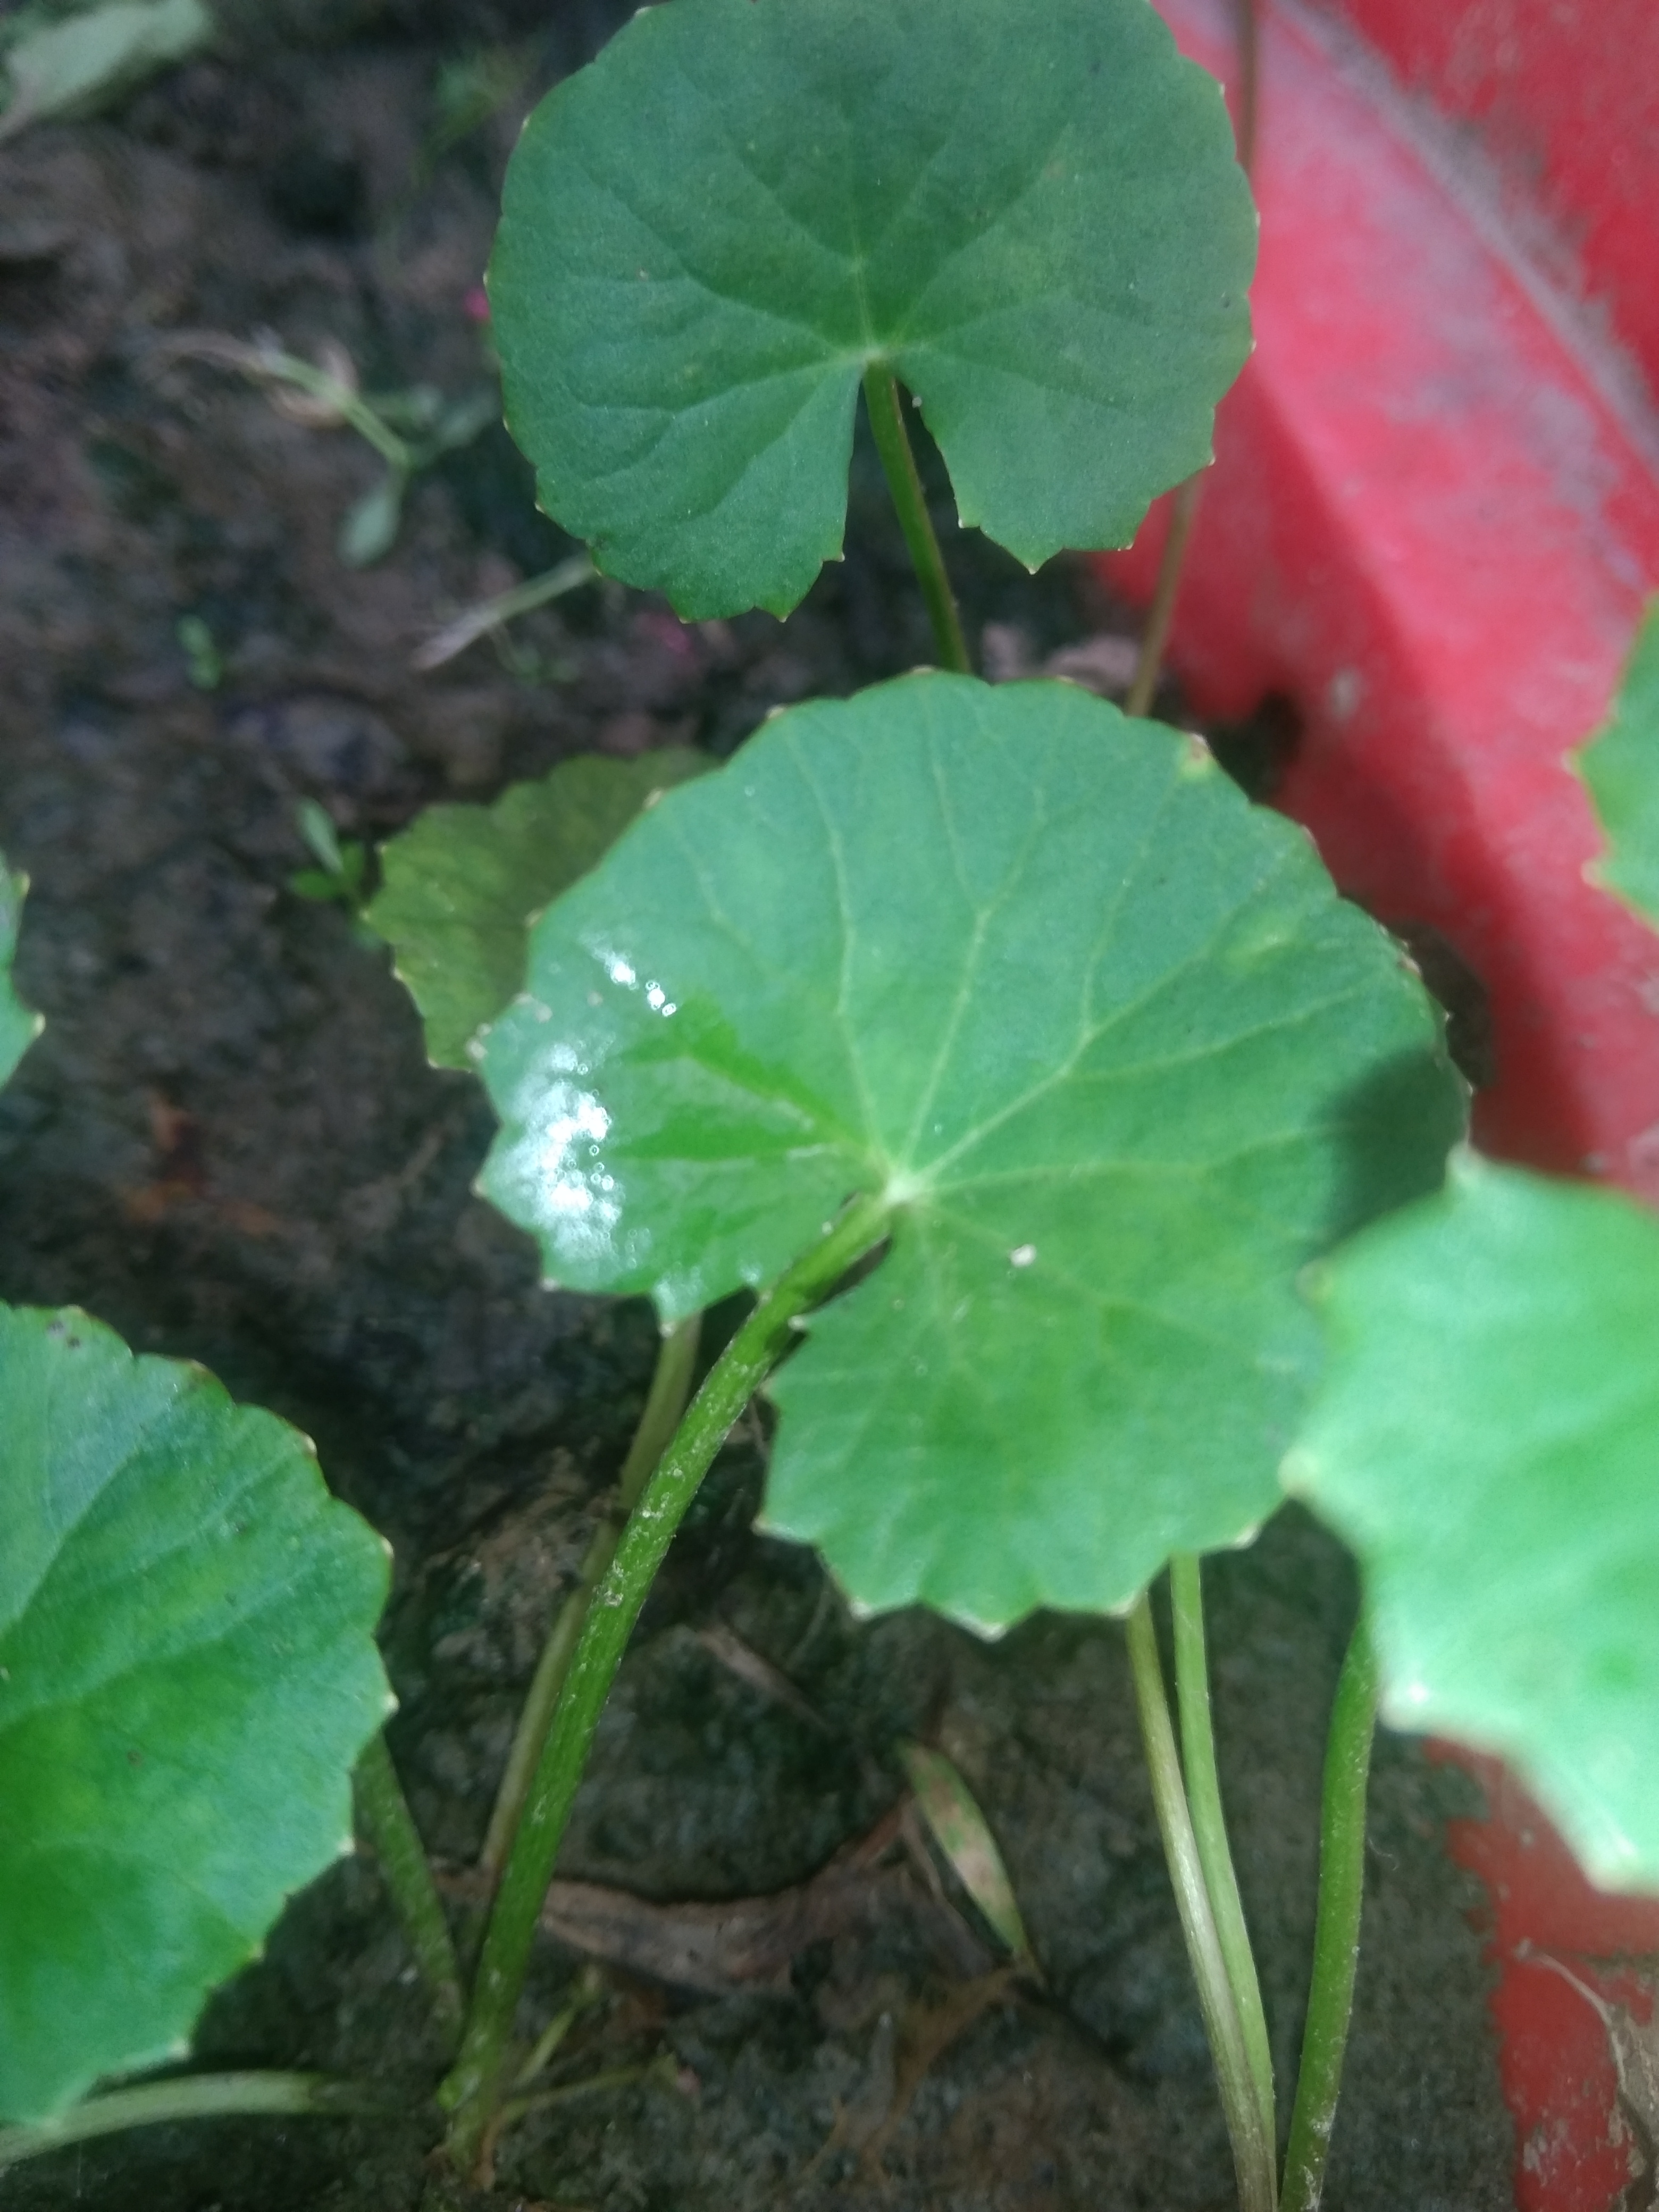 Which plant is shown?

thankuni
